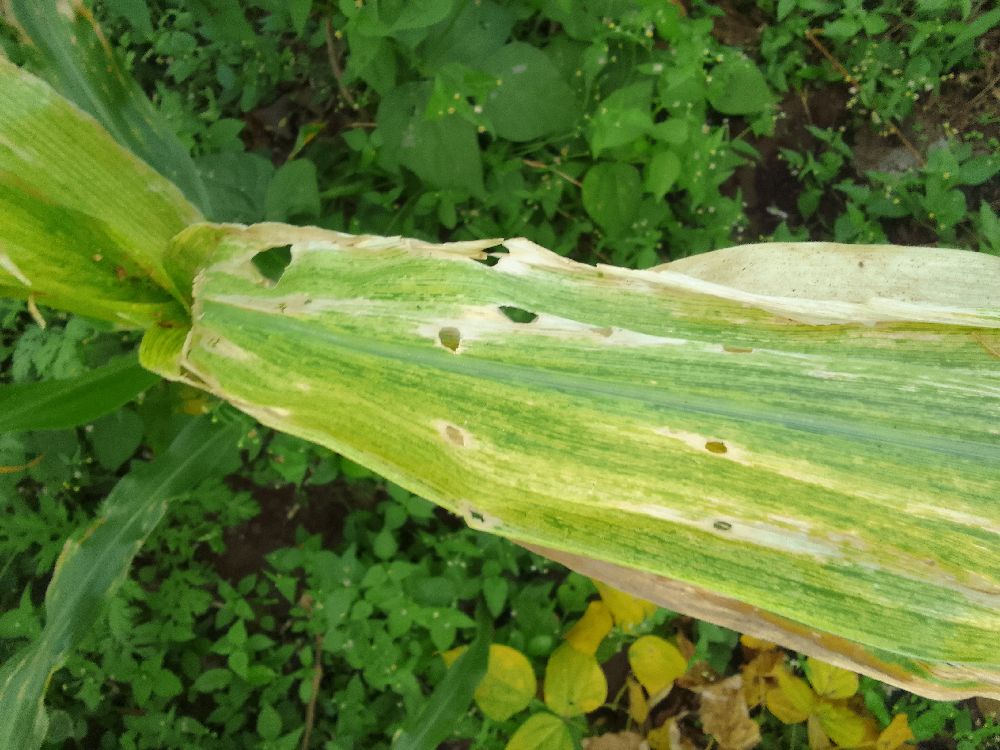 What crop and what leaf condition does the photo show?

maize, maize lethal necrosis
